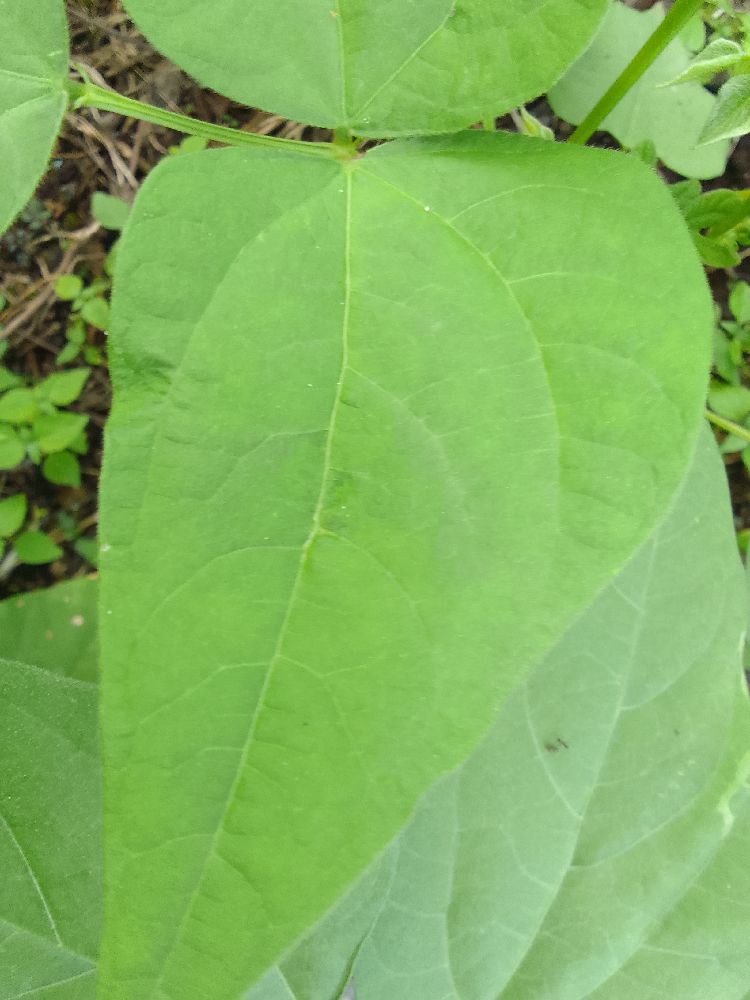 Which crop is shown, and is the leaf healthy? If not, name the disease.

common bean, healthy
